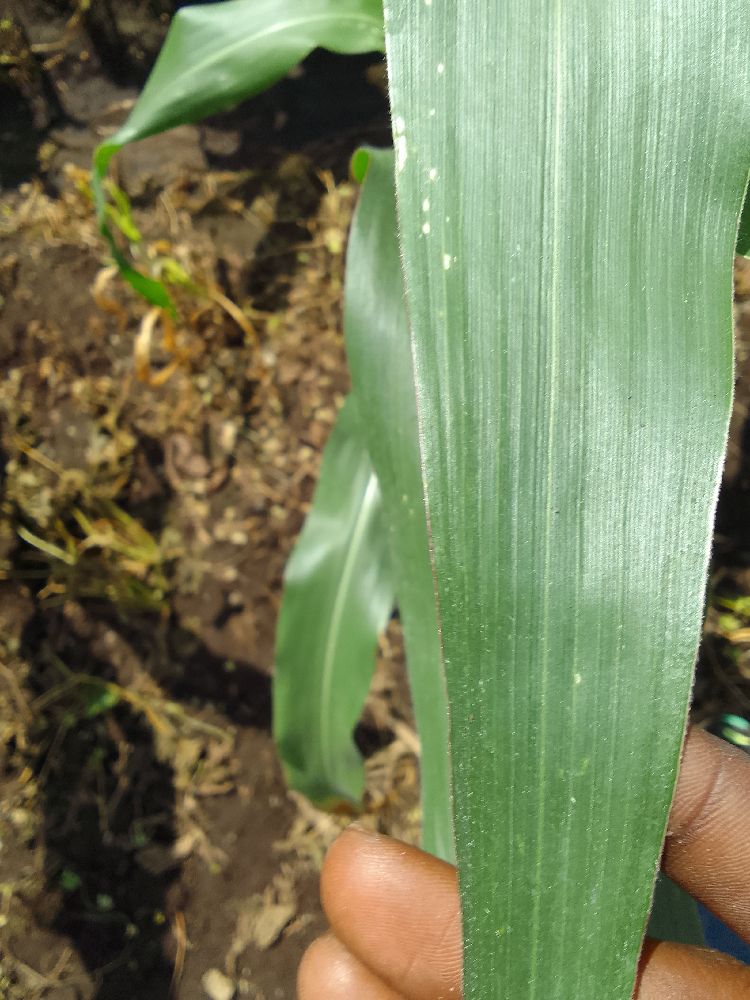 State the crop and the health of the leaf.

maize, healthy
